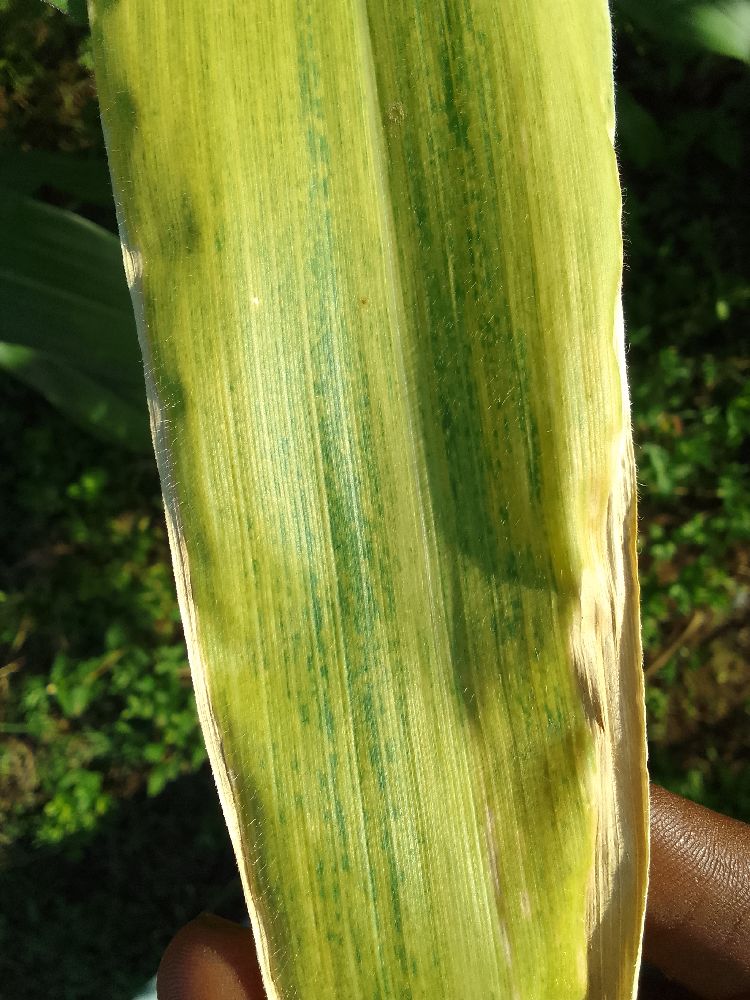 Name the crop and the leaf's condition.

maize, maize lethal necrosis
